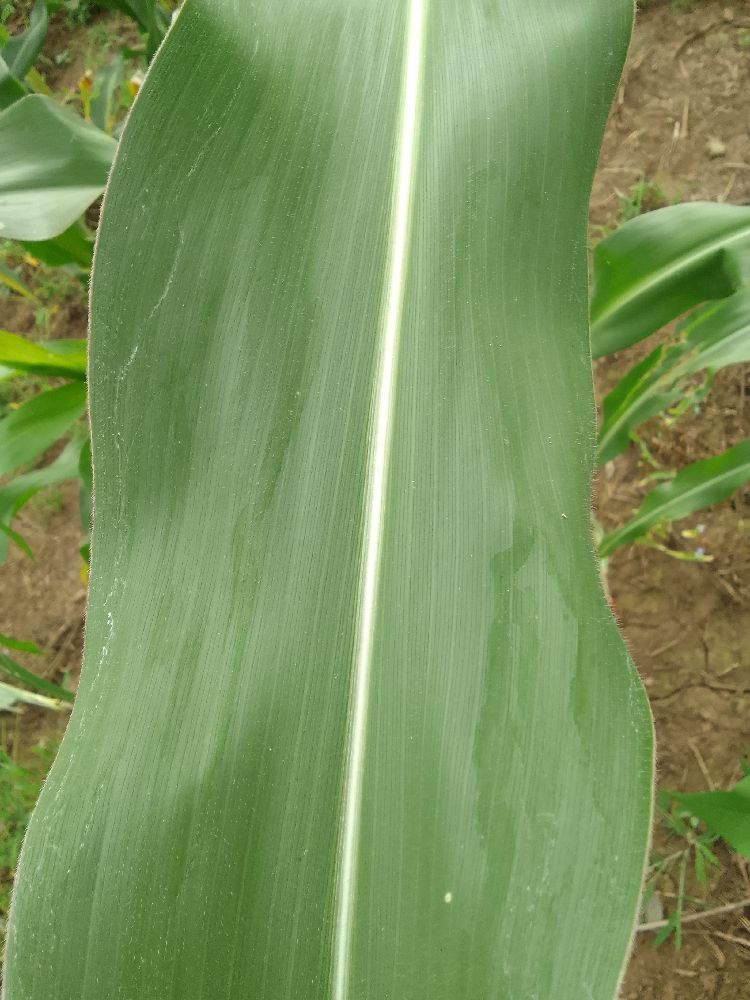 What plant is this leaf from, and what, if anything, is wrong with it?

maize, healthy
